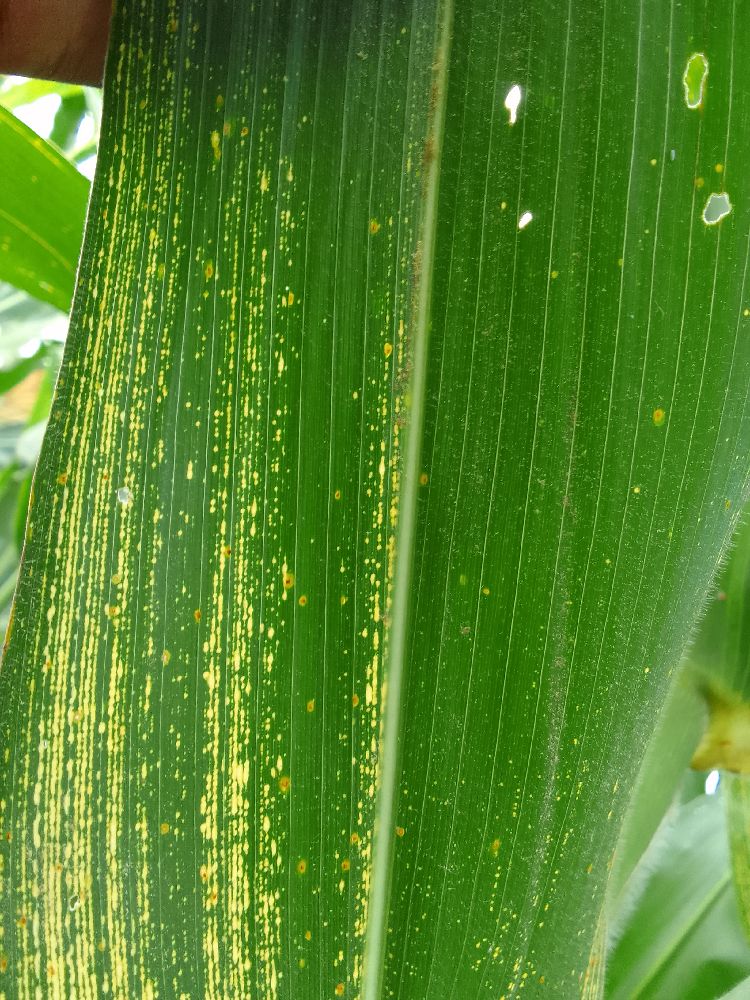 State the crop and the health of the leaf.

maize, maize streak virus
